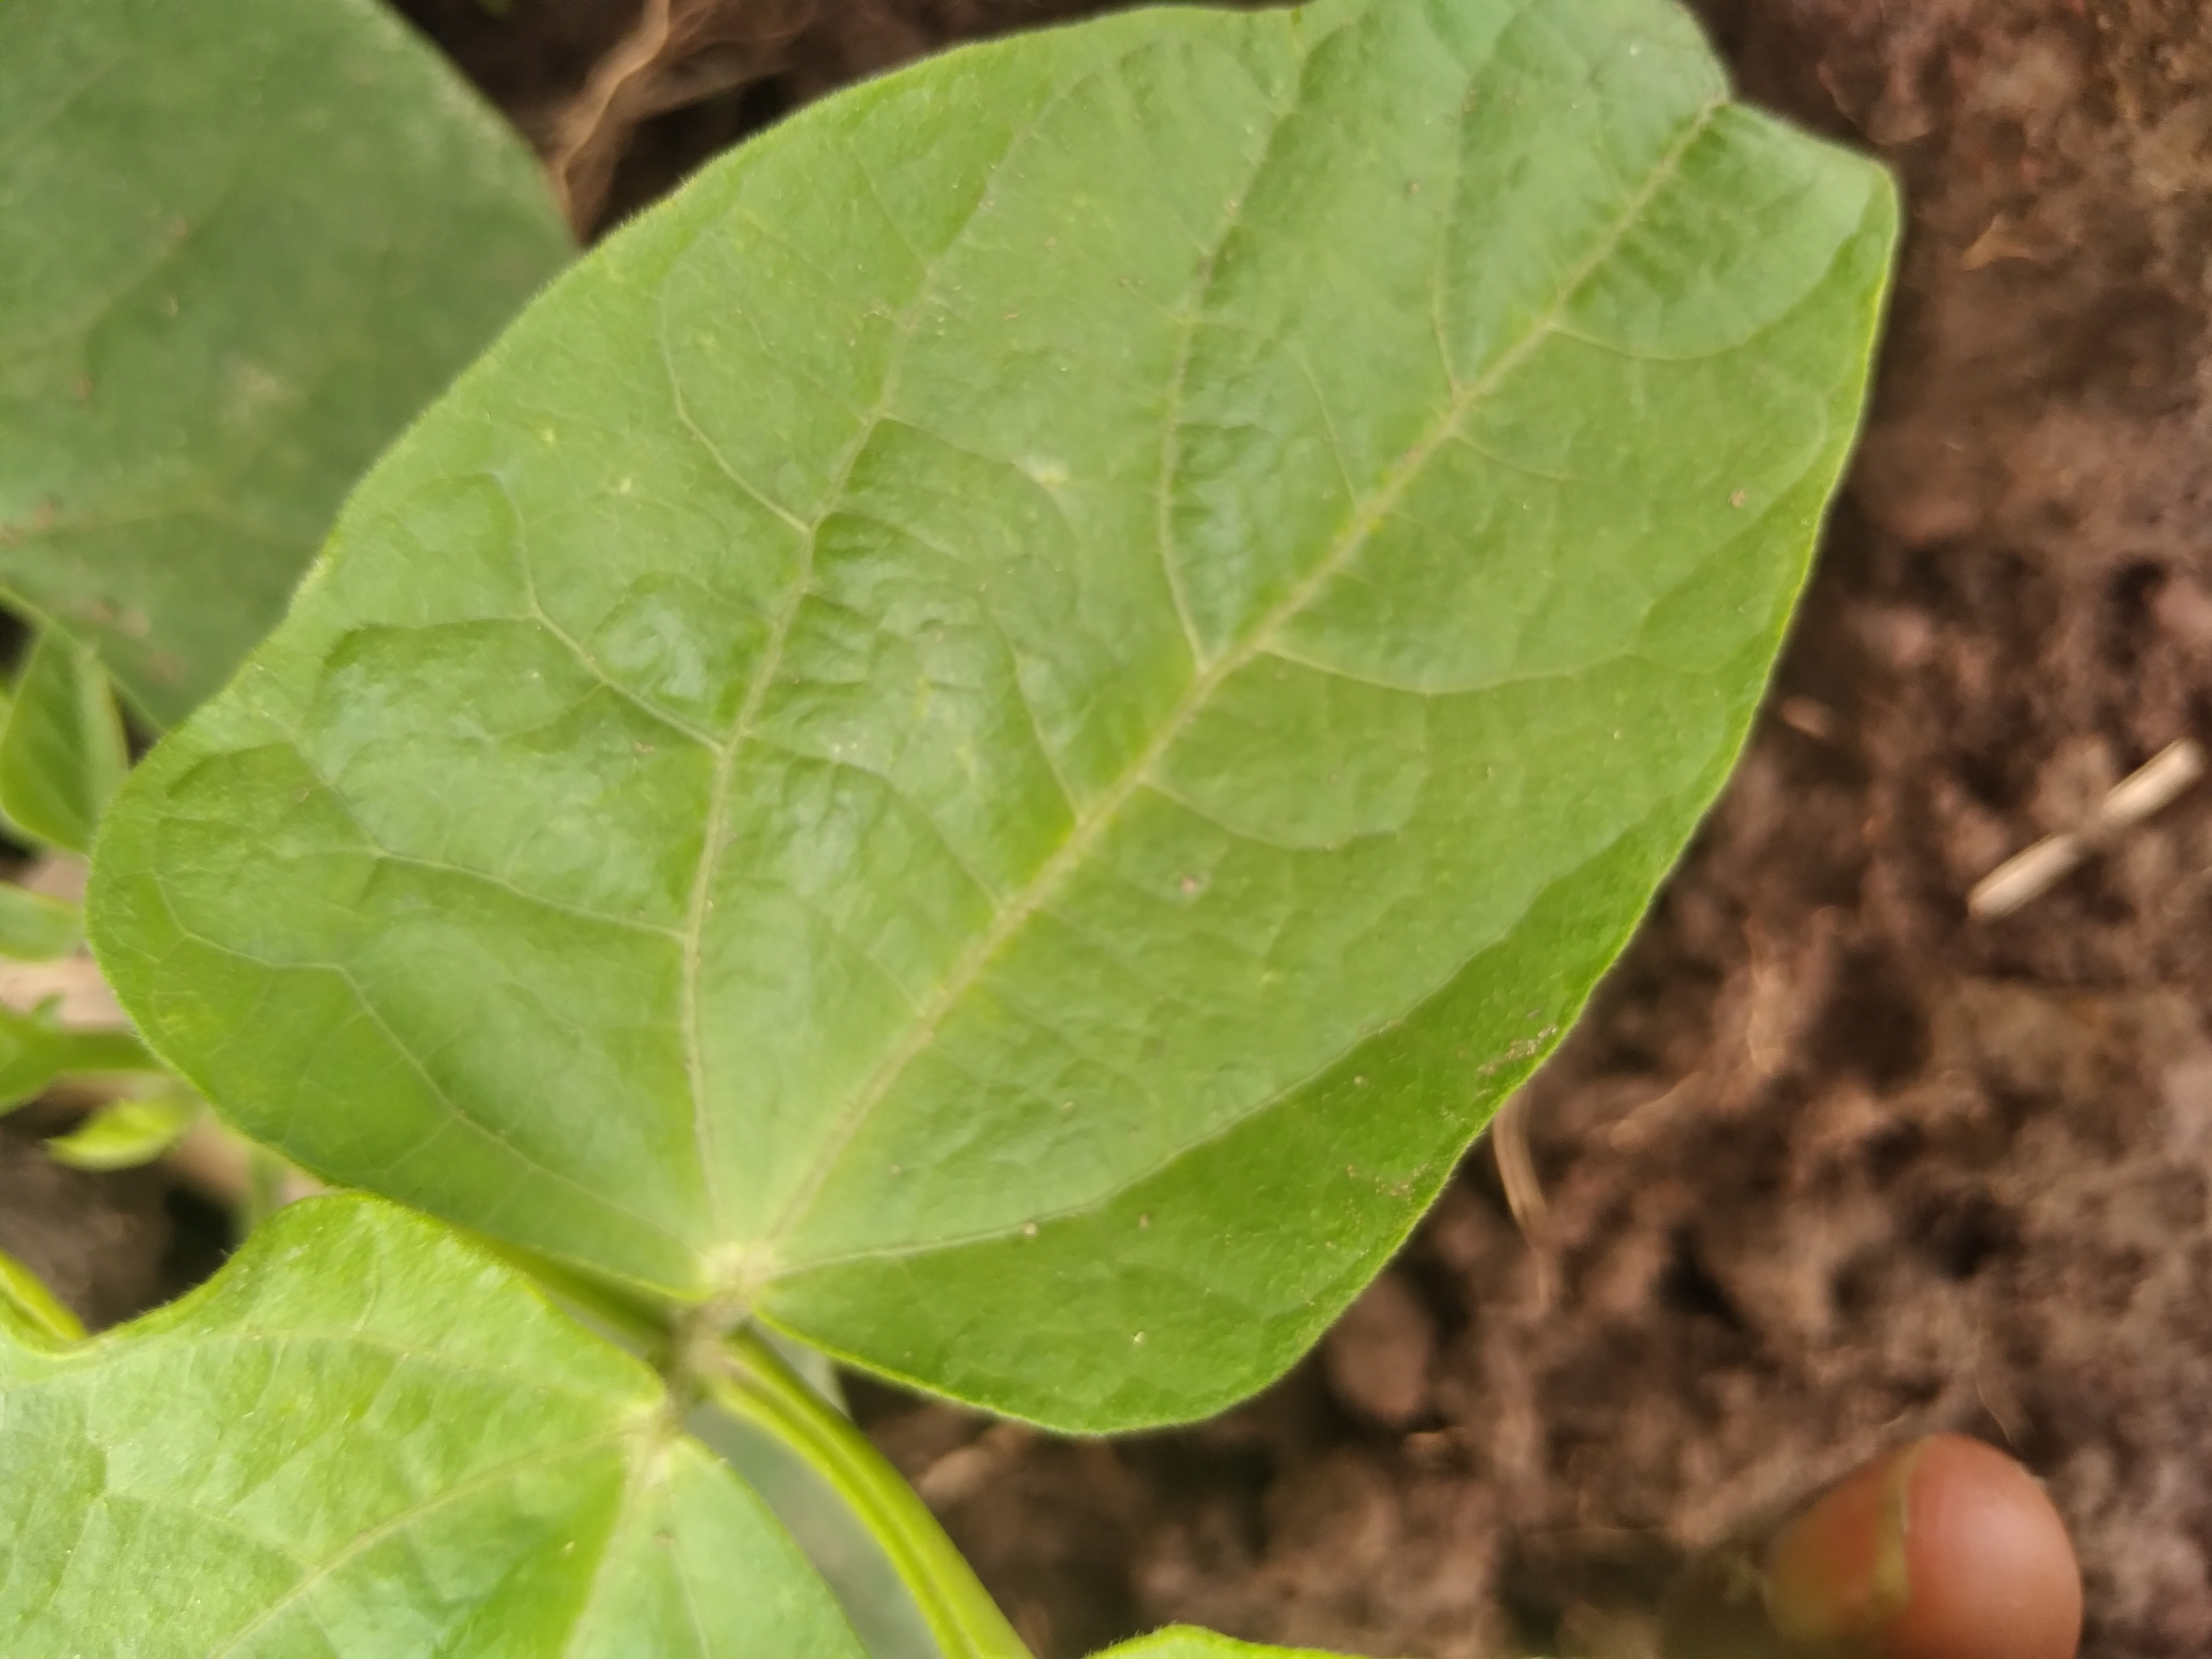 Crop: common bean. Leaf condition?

healthy
